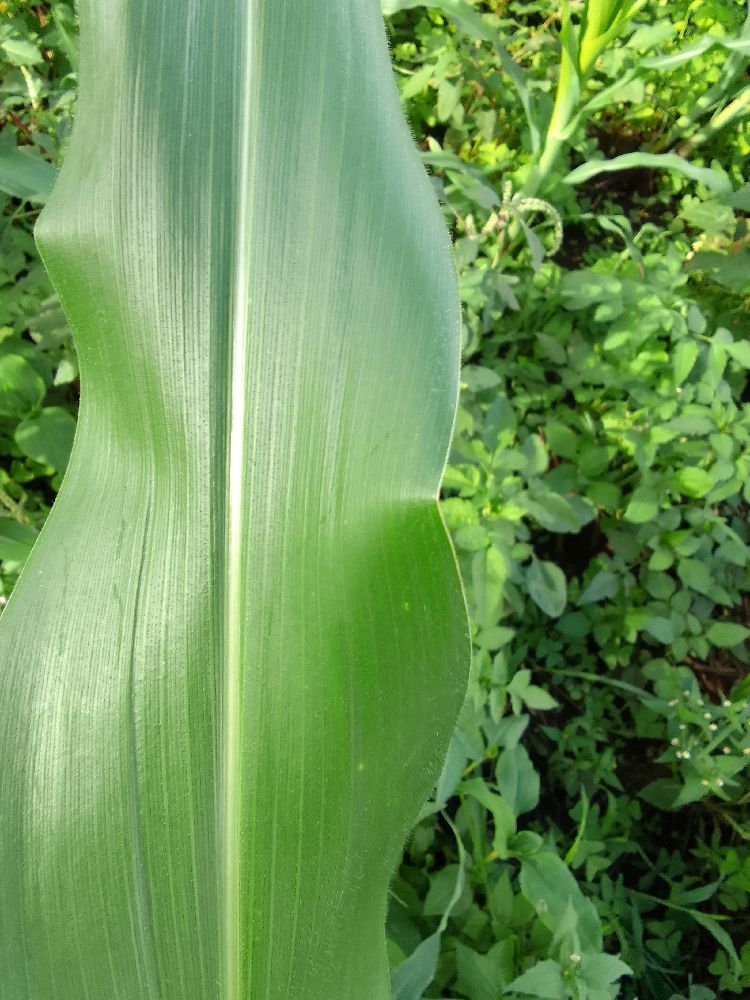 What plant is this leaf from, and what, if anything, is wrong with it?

maize, healthy
